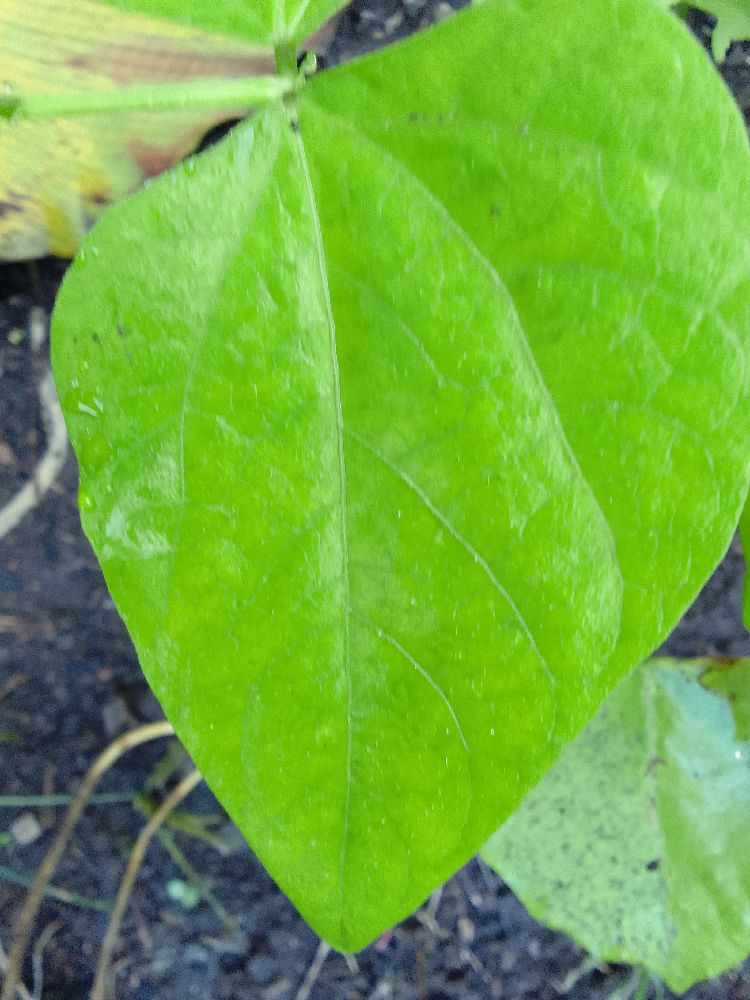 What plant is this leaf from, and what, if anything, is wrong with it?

common bean, healthy
